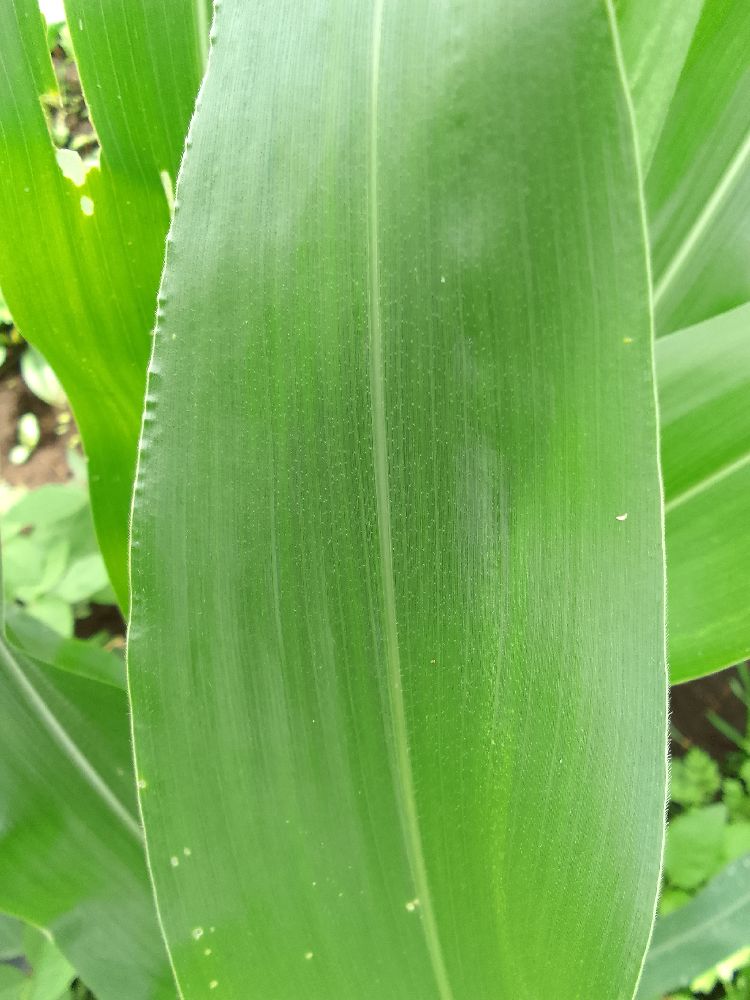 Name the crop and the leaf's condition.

maize, healthy
